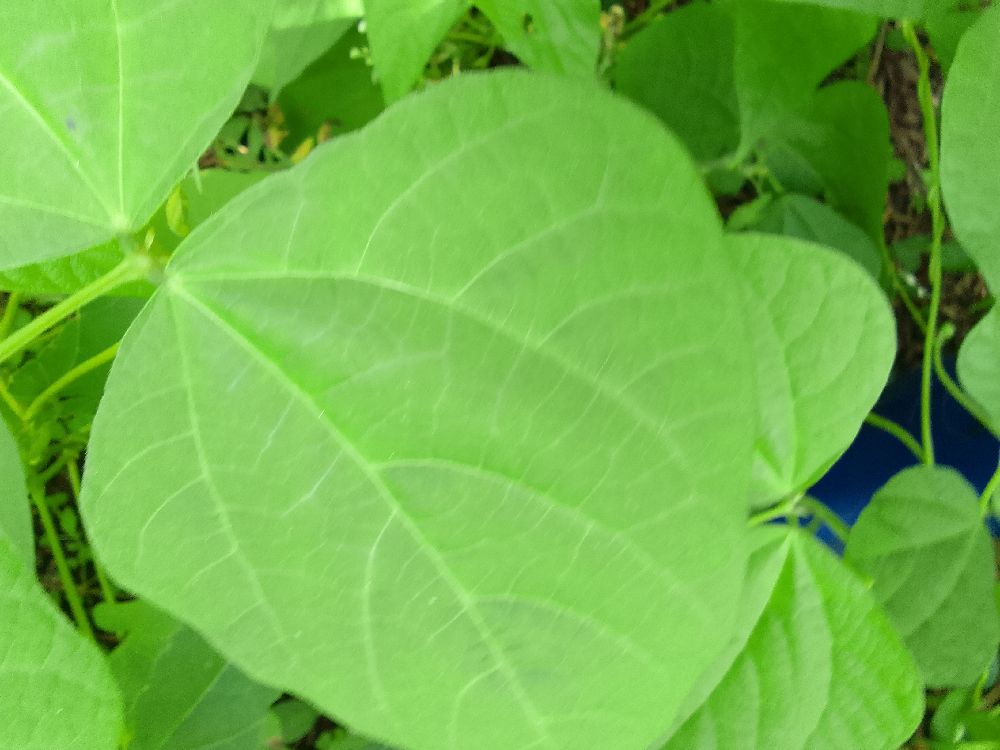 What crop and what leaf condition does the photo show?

common bean, healthy
